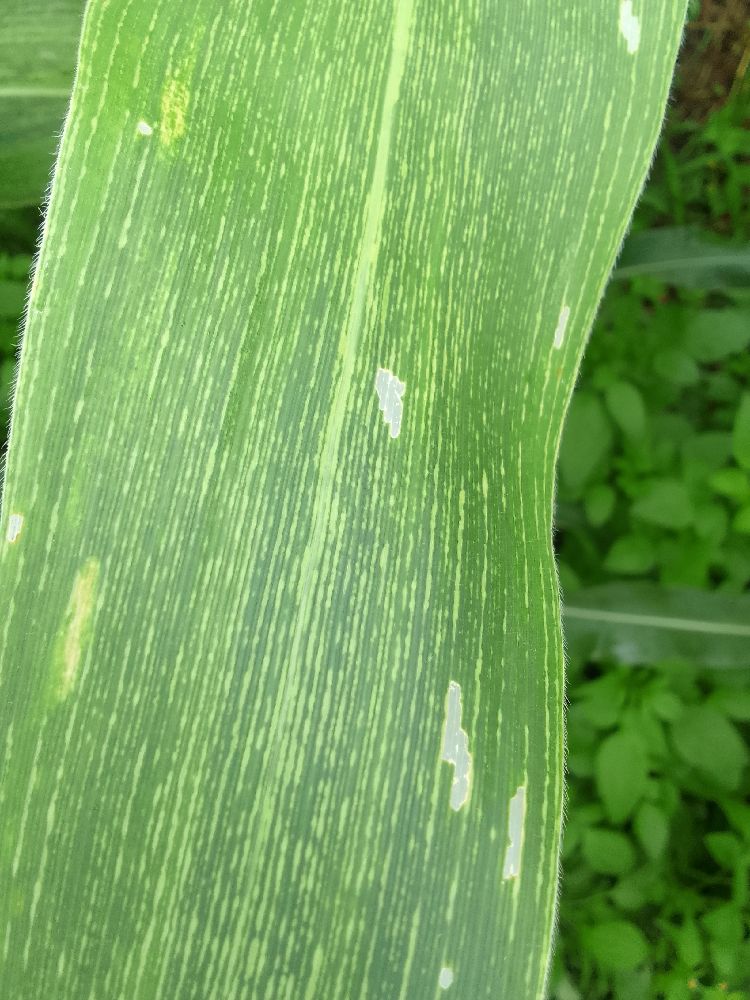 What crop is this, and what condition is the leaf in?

maize, maize streak virus
